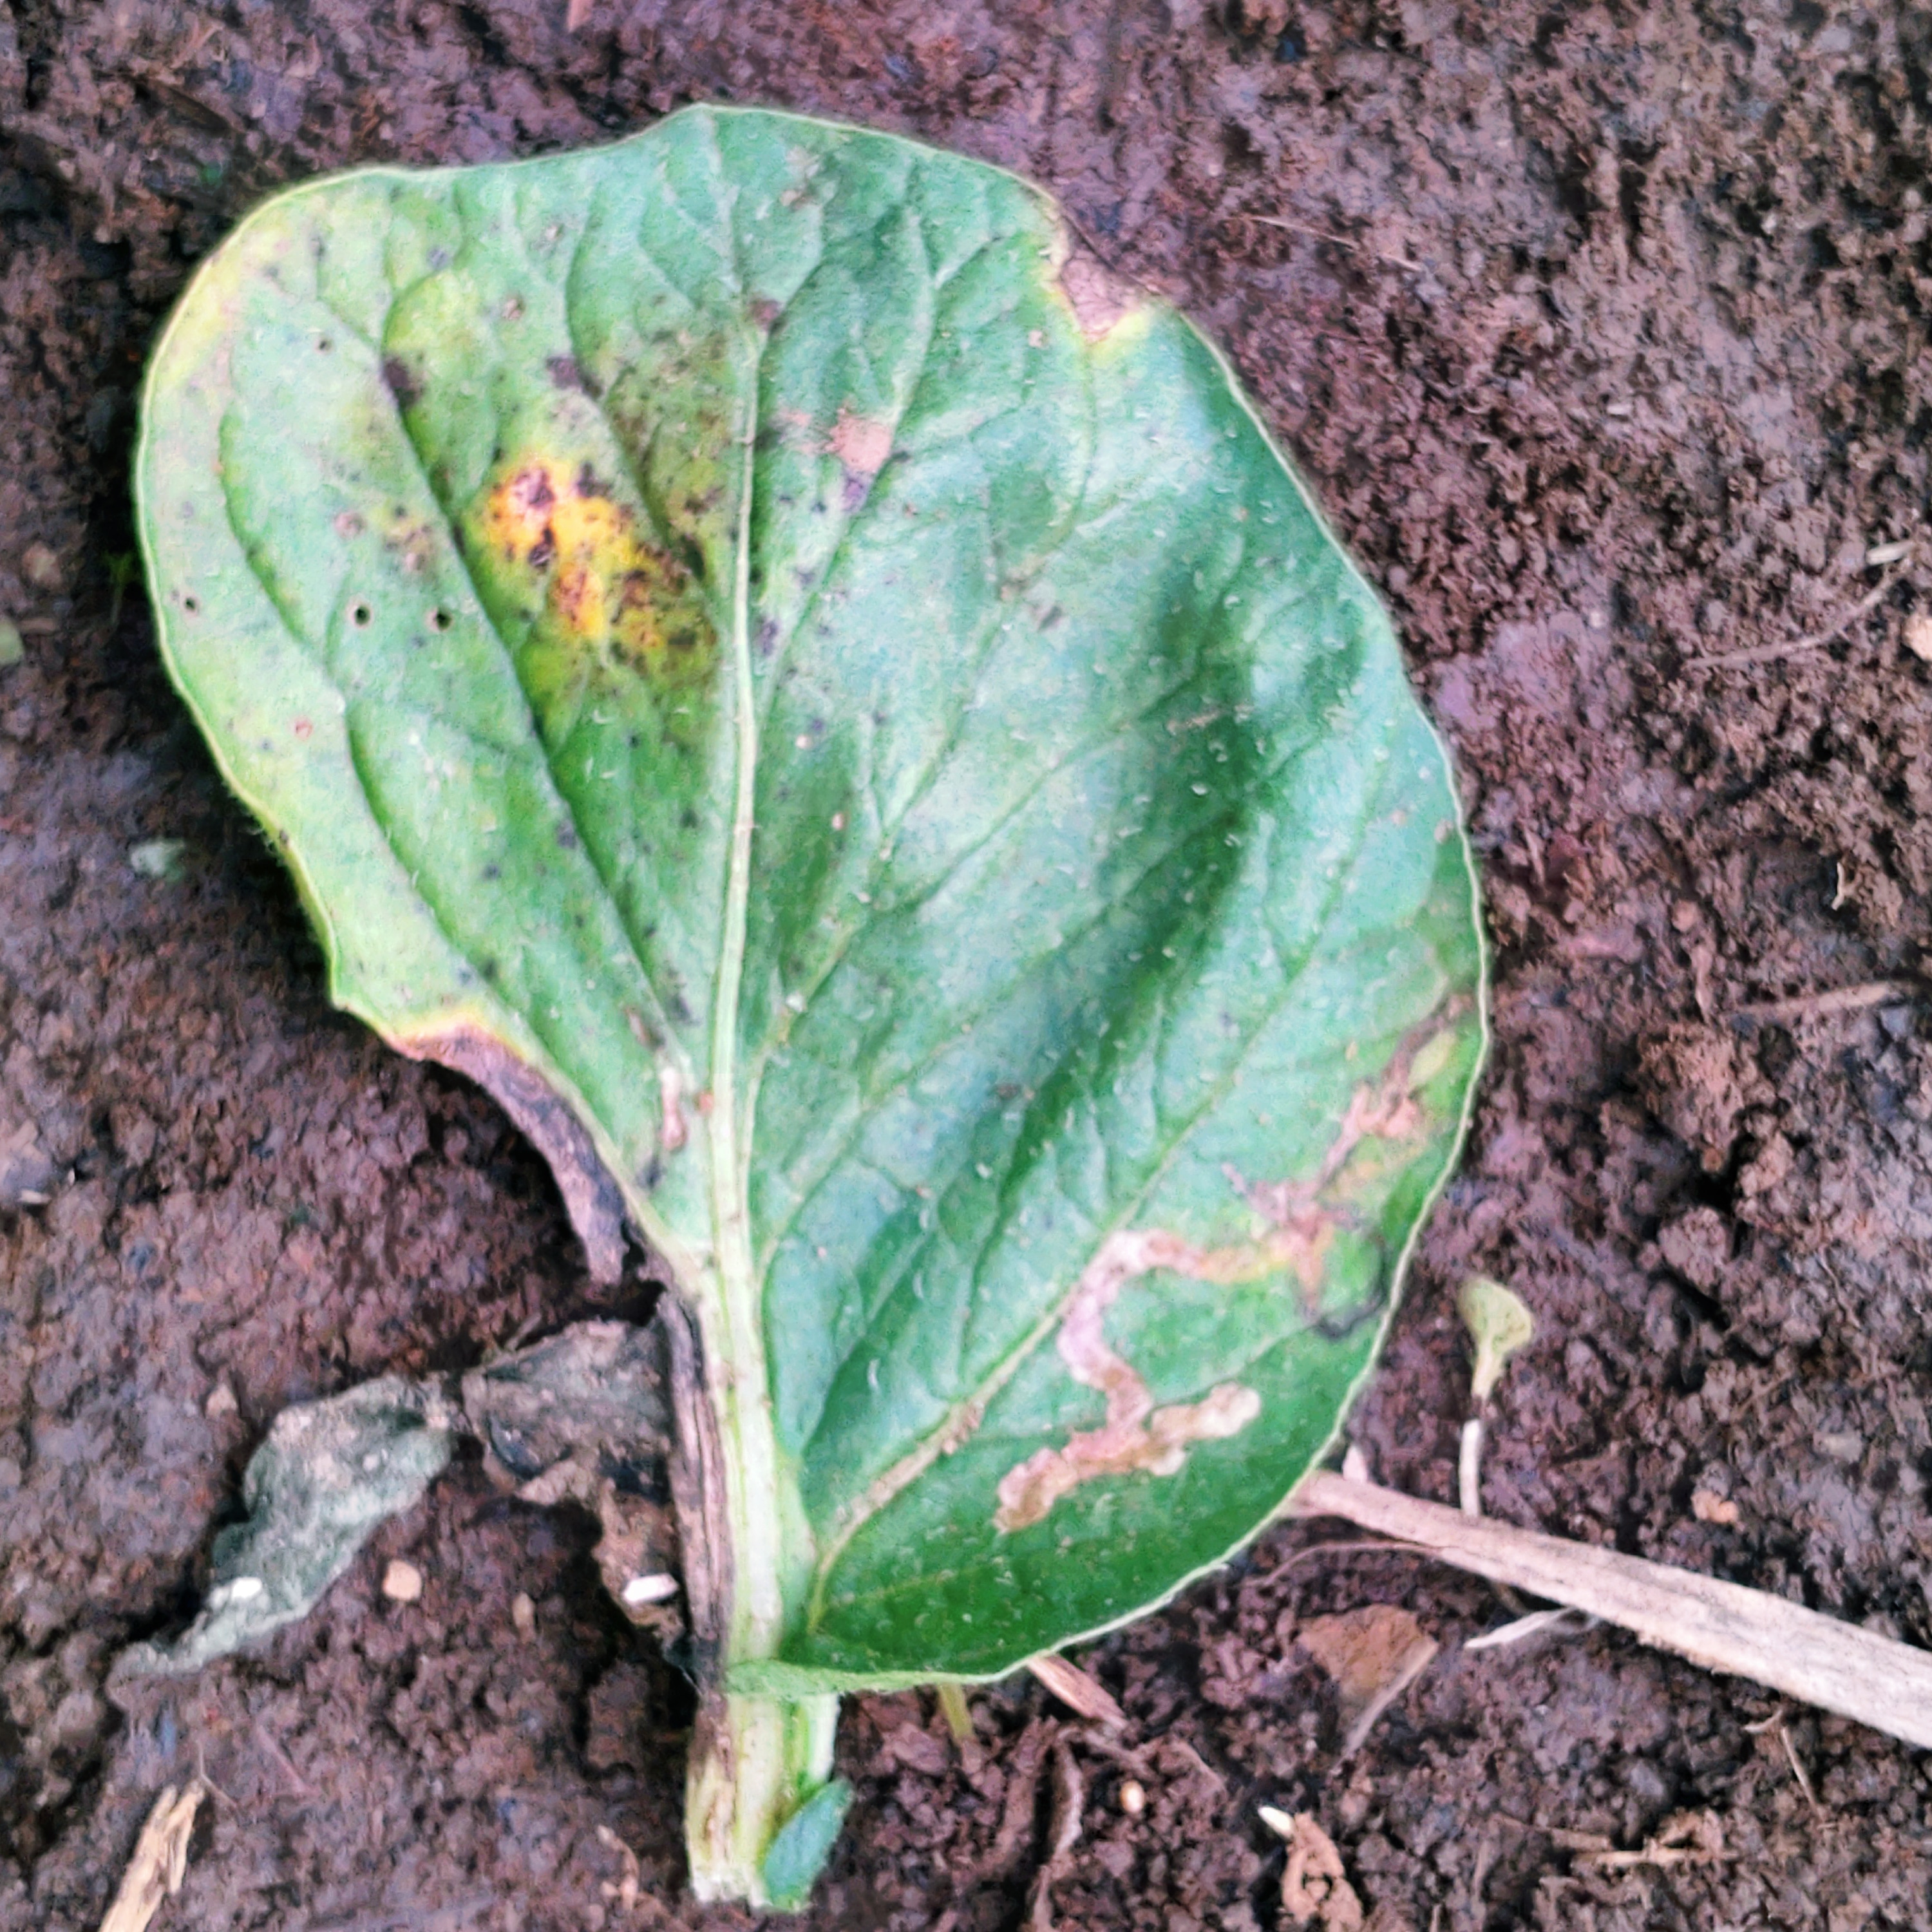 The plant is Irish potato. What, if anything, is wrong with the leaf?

late blight
